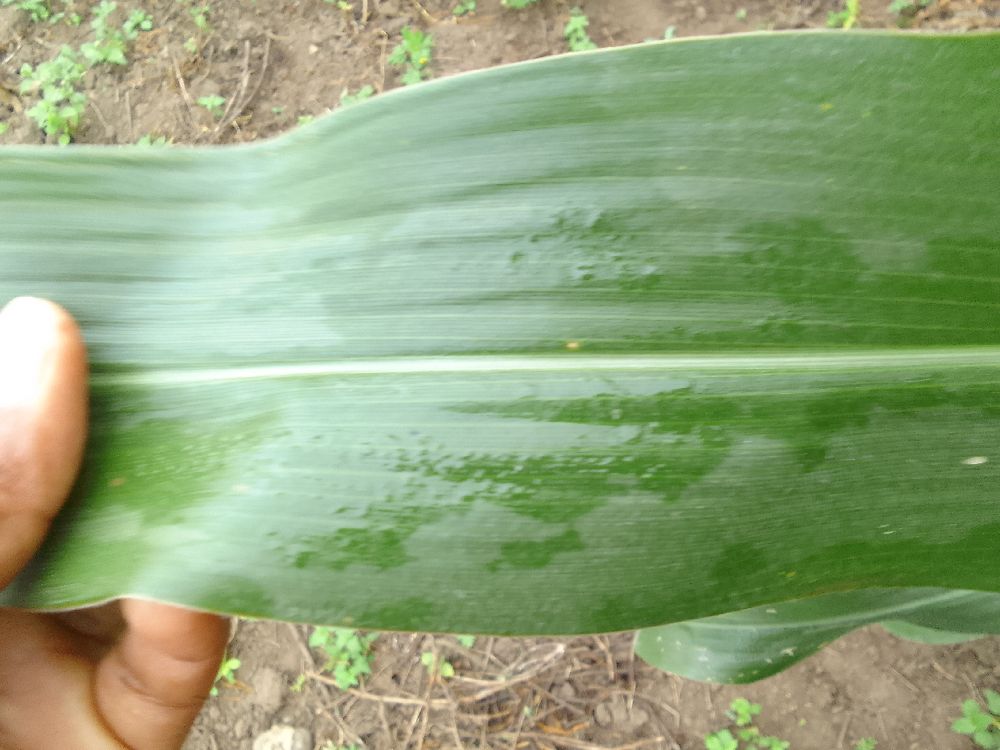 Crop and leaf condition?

maize, healthy
